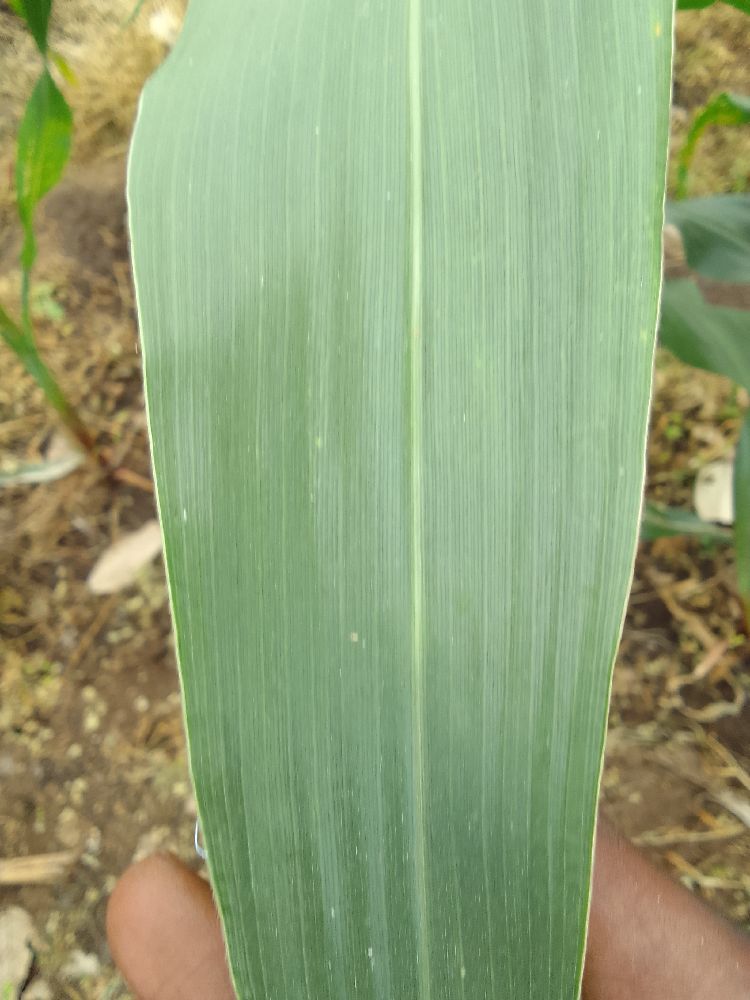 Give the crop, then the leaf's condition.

maize, healthy
